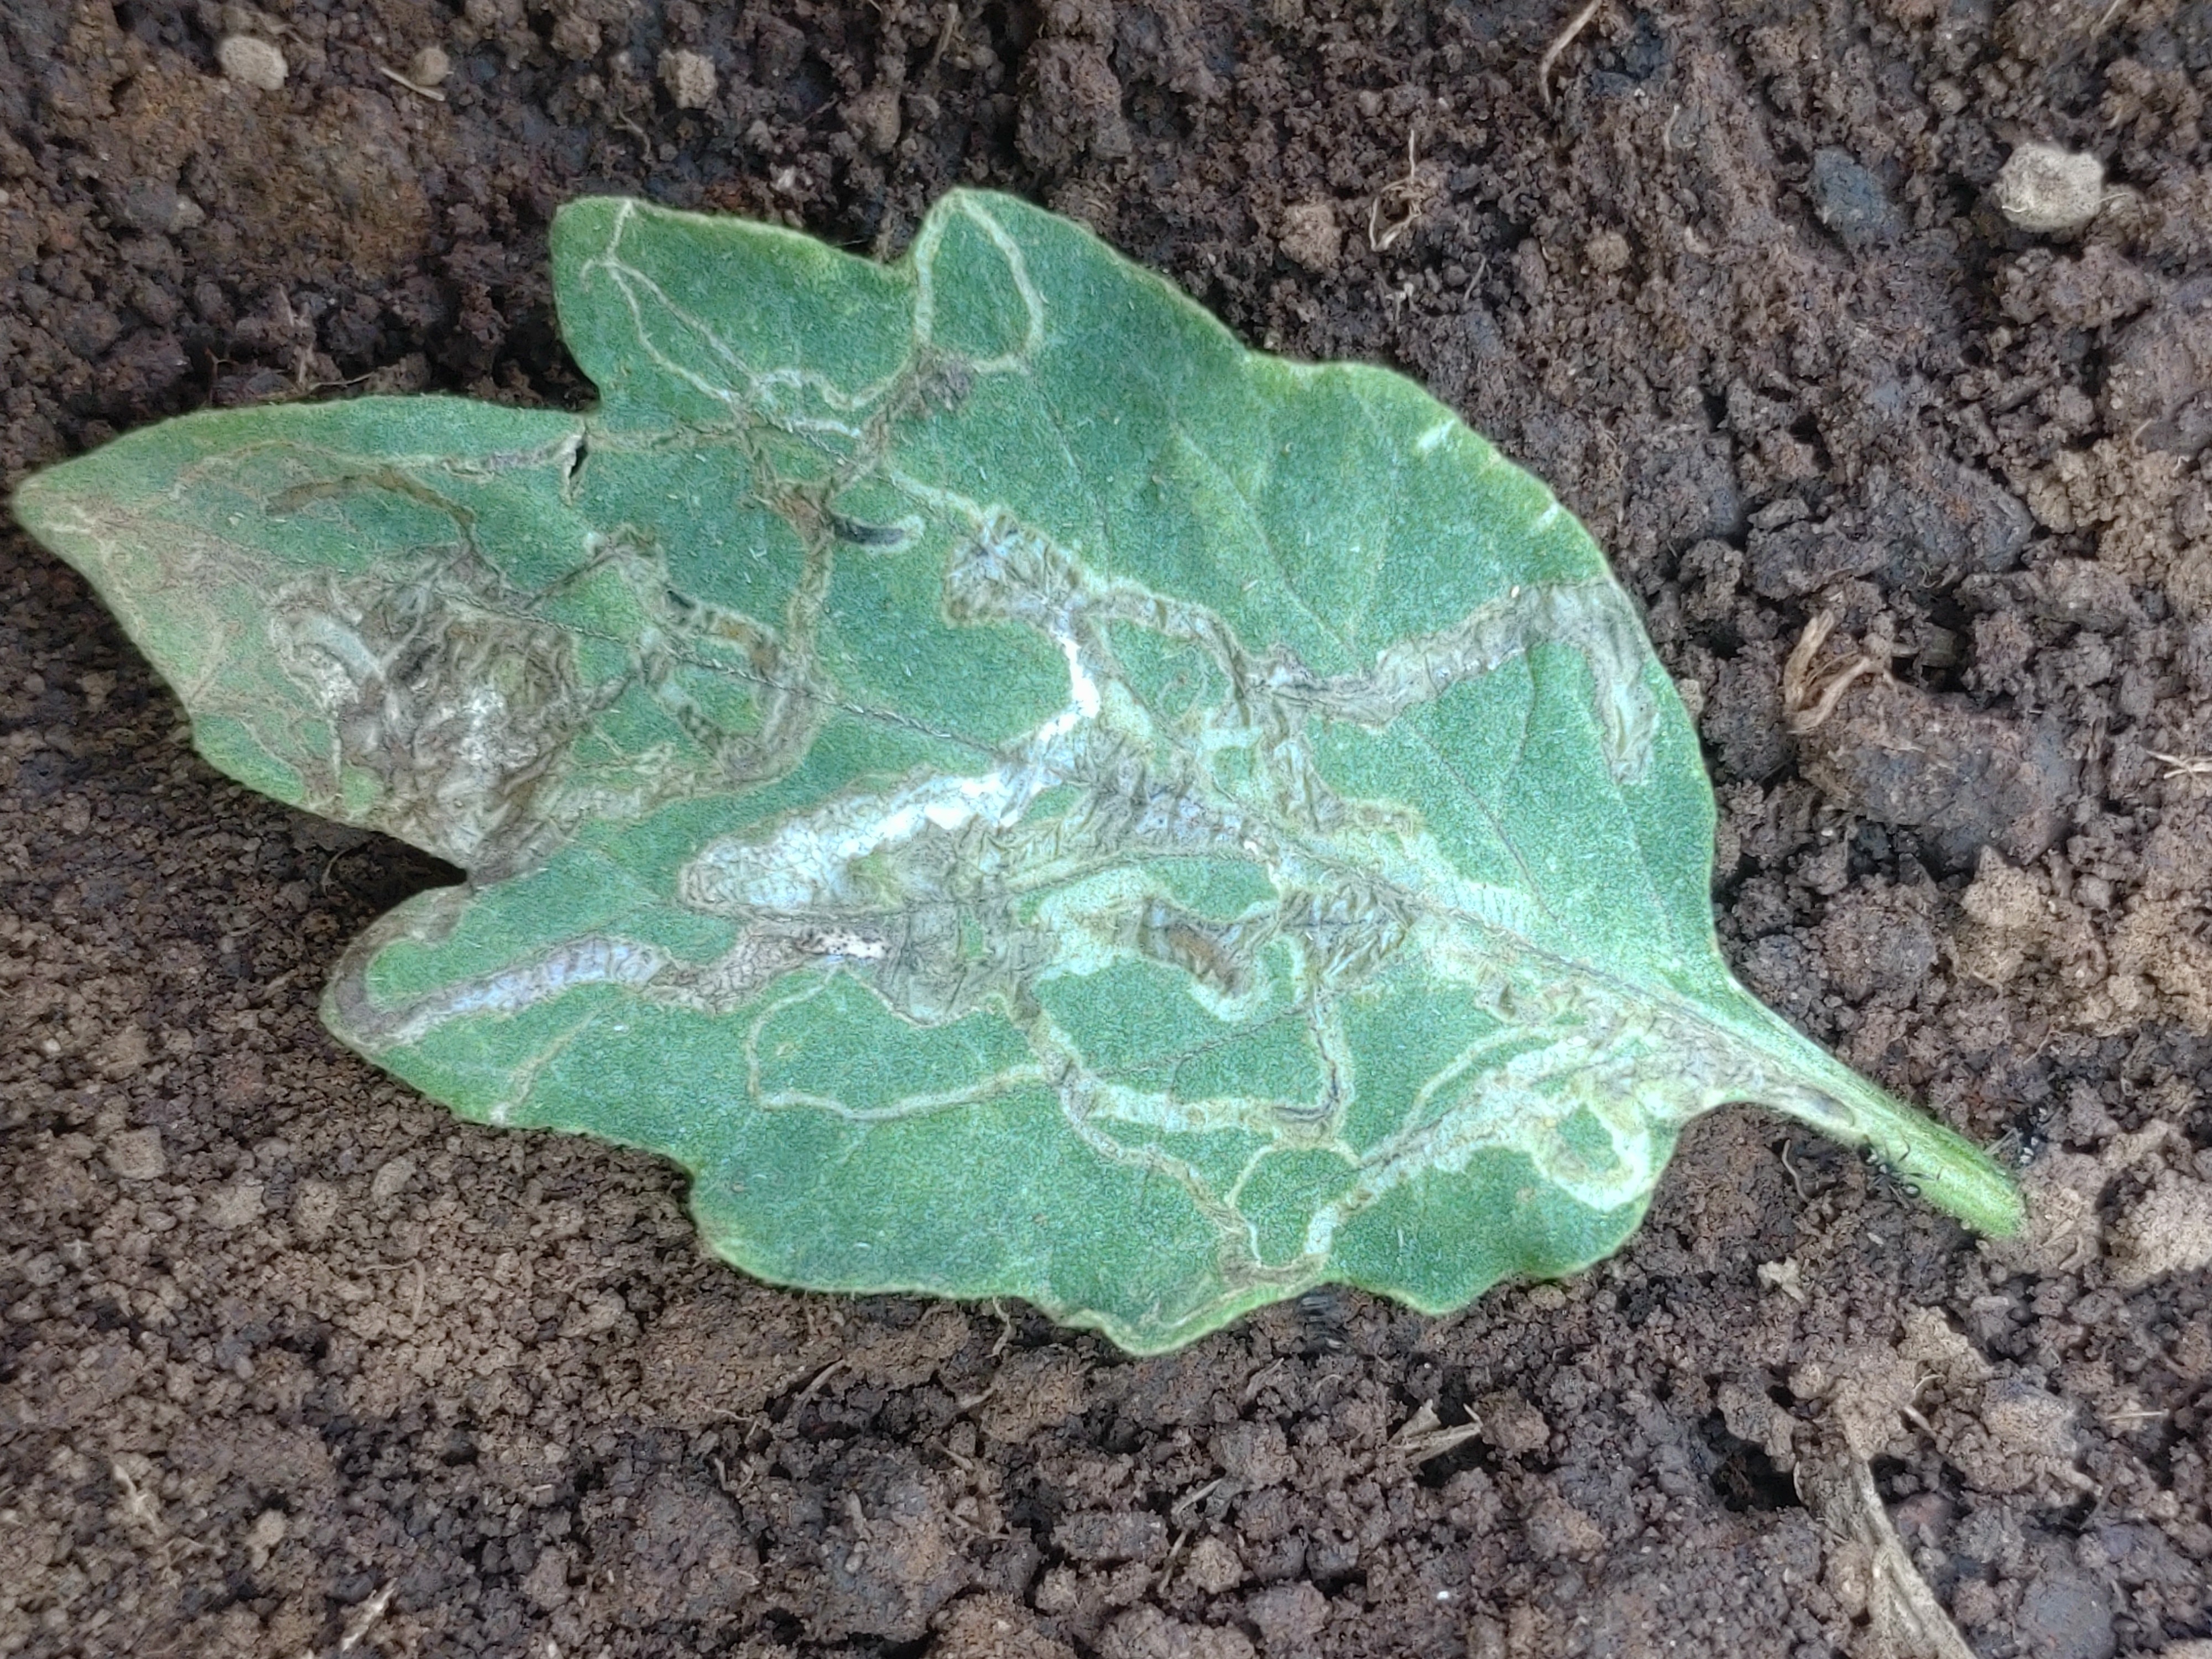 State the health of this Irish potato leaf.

late blight
